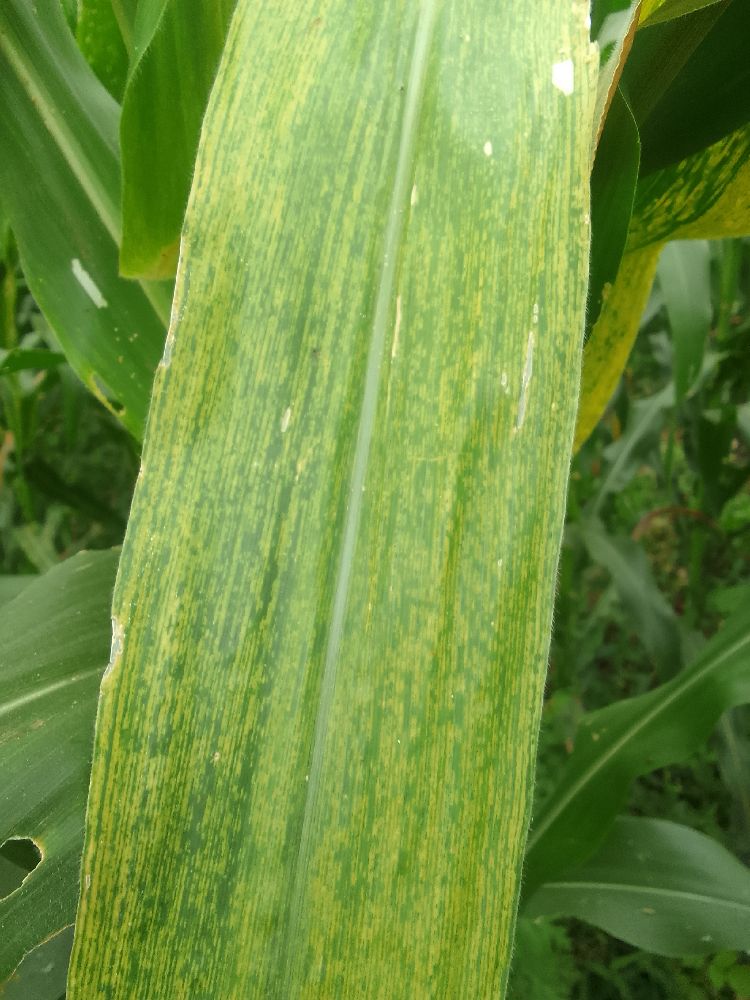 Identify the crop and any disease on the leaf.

maize, maize lethal necrosis
